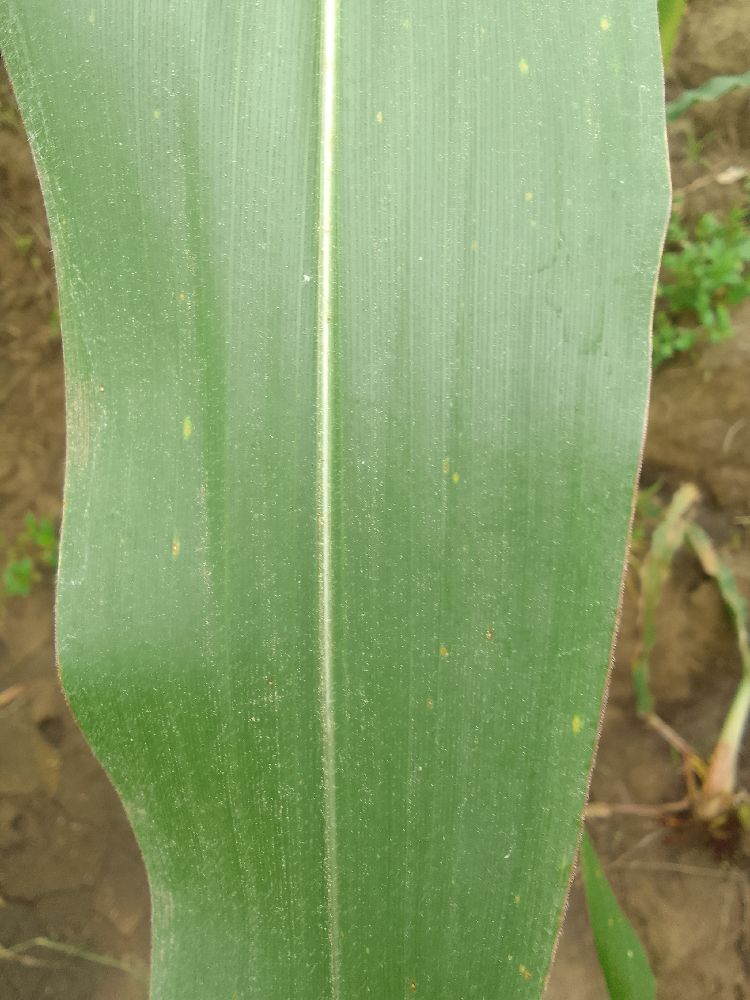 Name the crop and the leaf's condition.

maize, healthy
